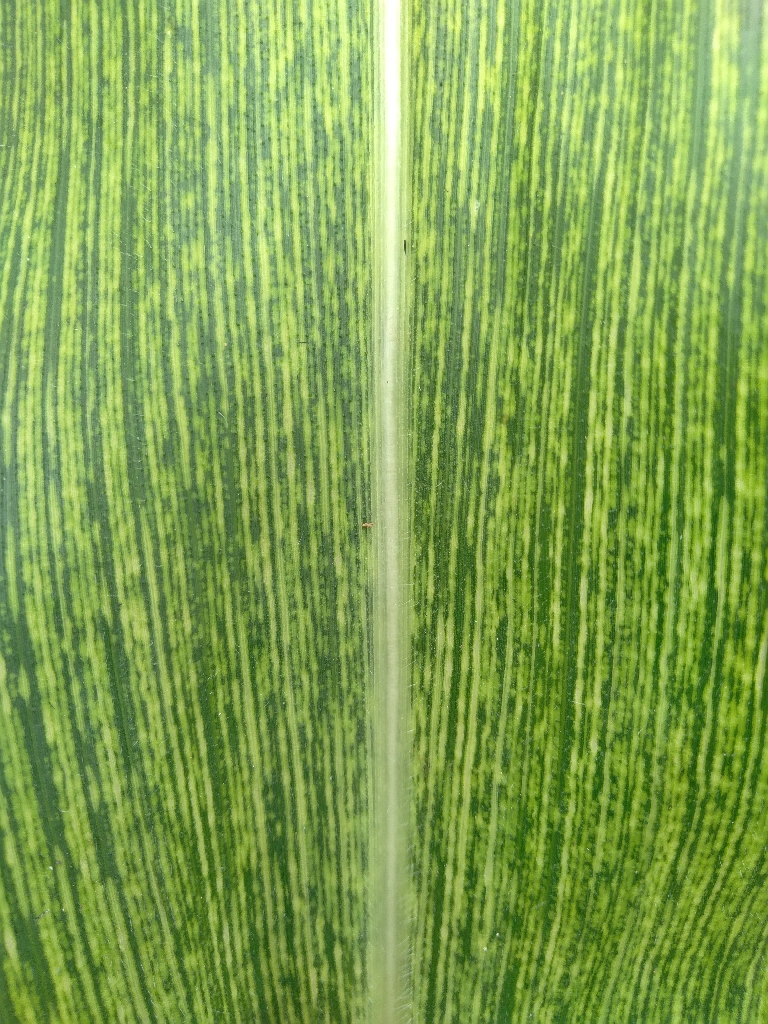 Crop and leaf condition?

maize, maize streak virus
